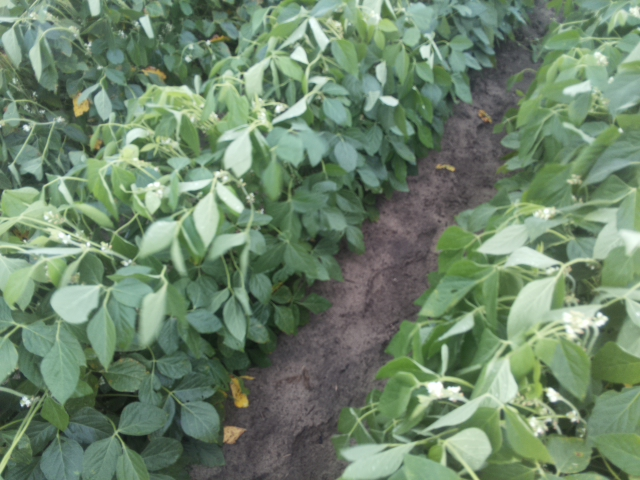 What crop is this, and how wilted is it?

soybean, moderate turgor loss in upper canopy
